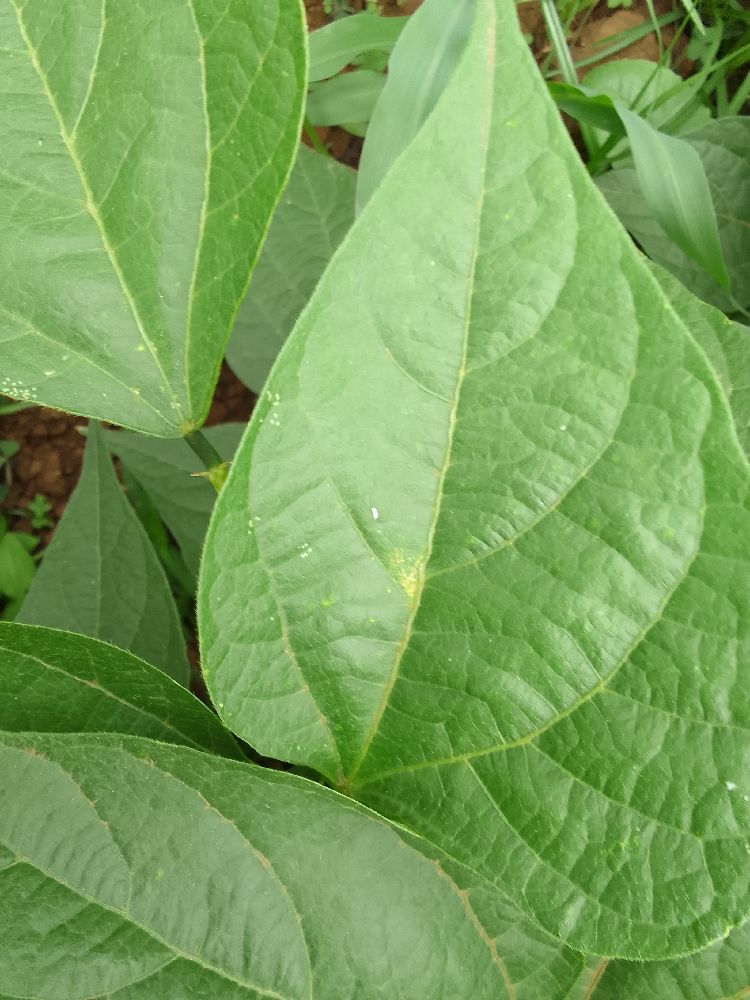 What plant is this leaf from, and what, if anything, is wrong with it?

common bean, healthy
